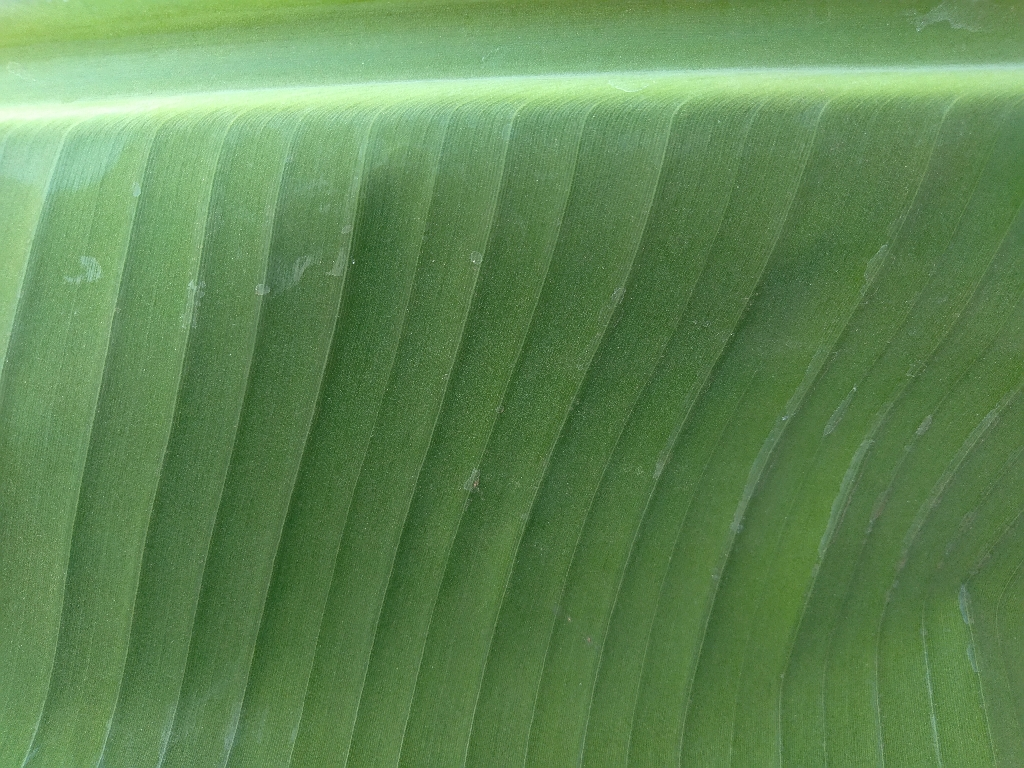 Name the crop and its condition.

banana, healthy
